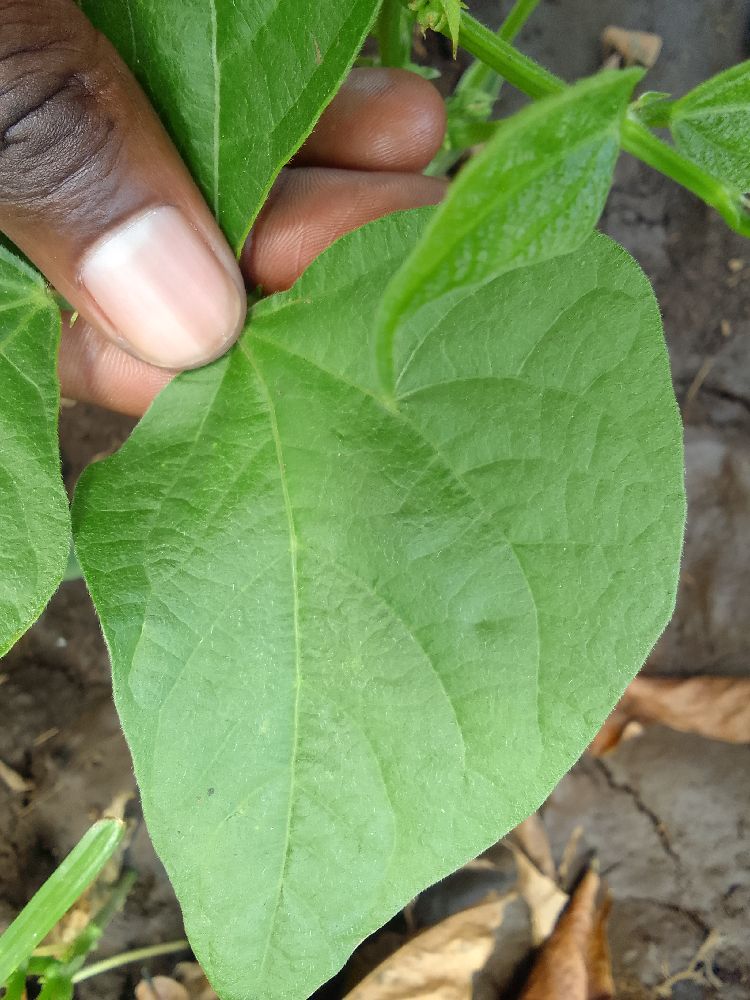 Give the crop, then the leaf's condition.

common bean, healthy
